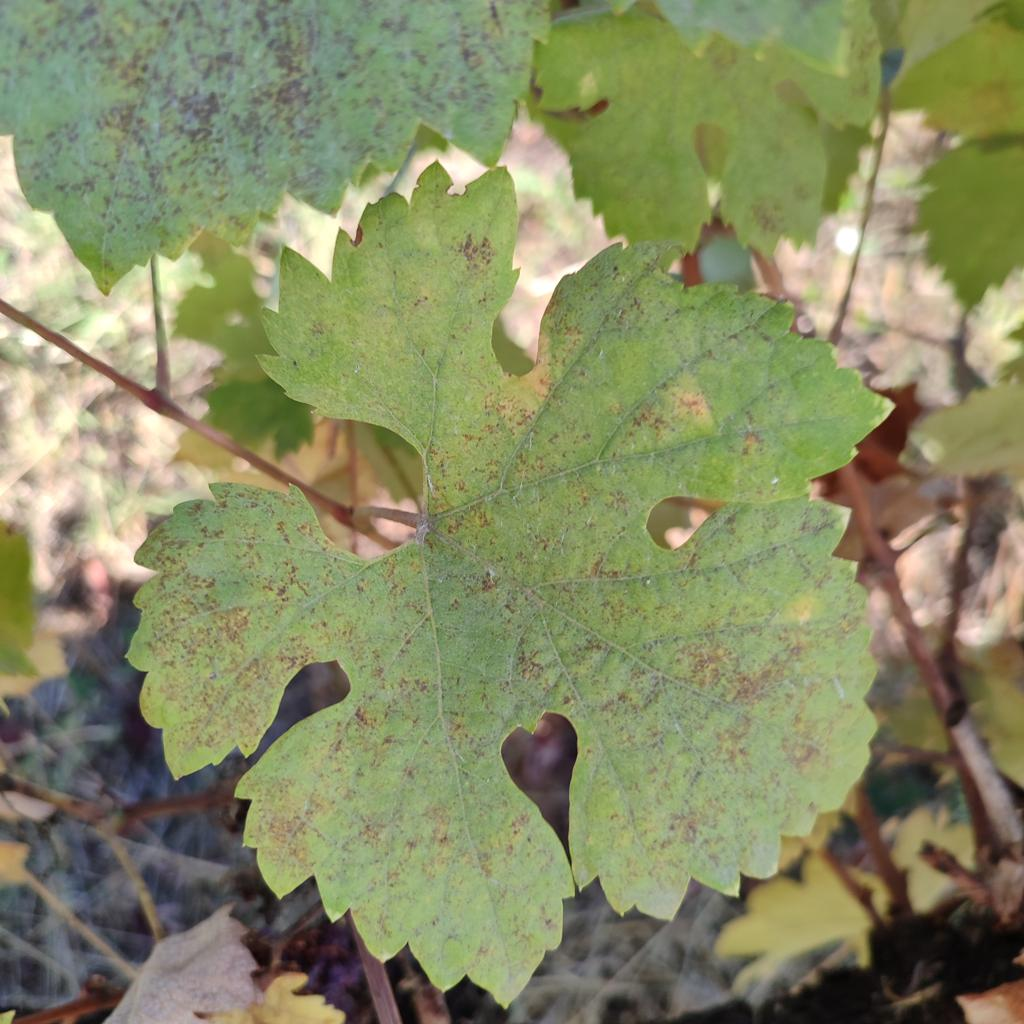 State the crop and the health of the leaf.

grapevine, powdery mildew
